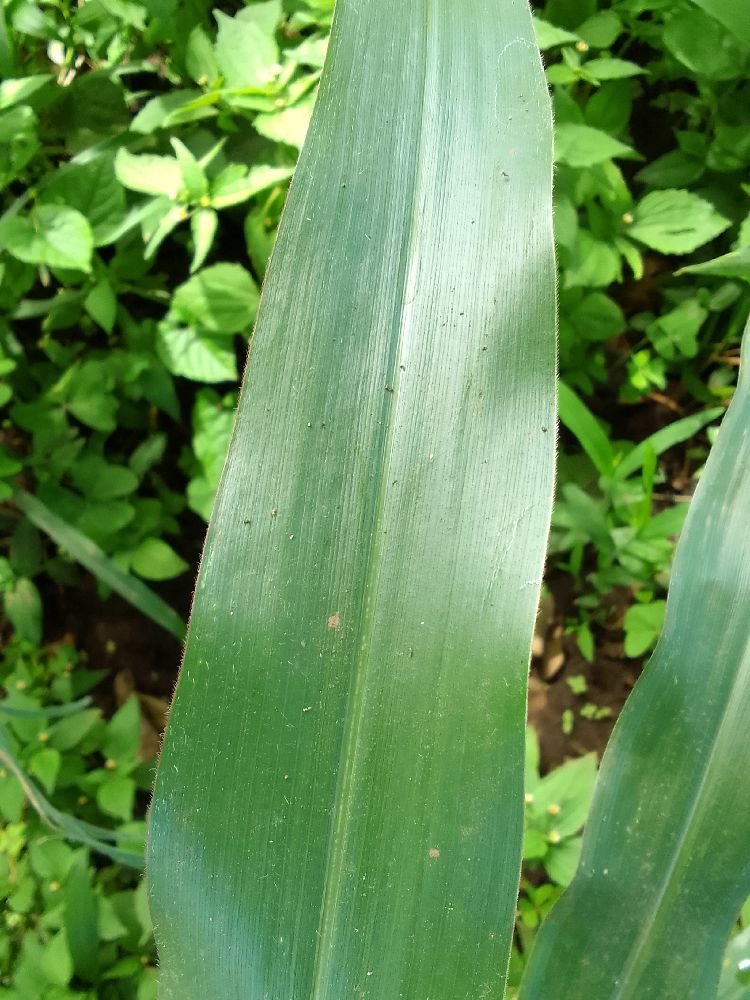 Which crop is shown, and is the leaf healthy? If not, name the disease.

maize, healthy
